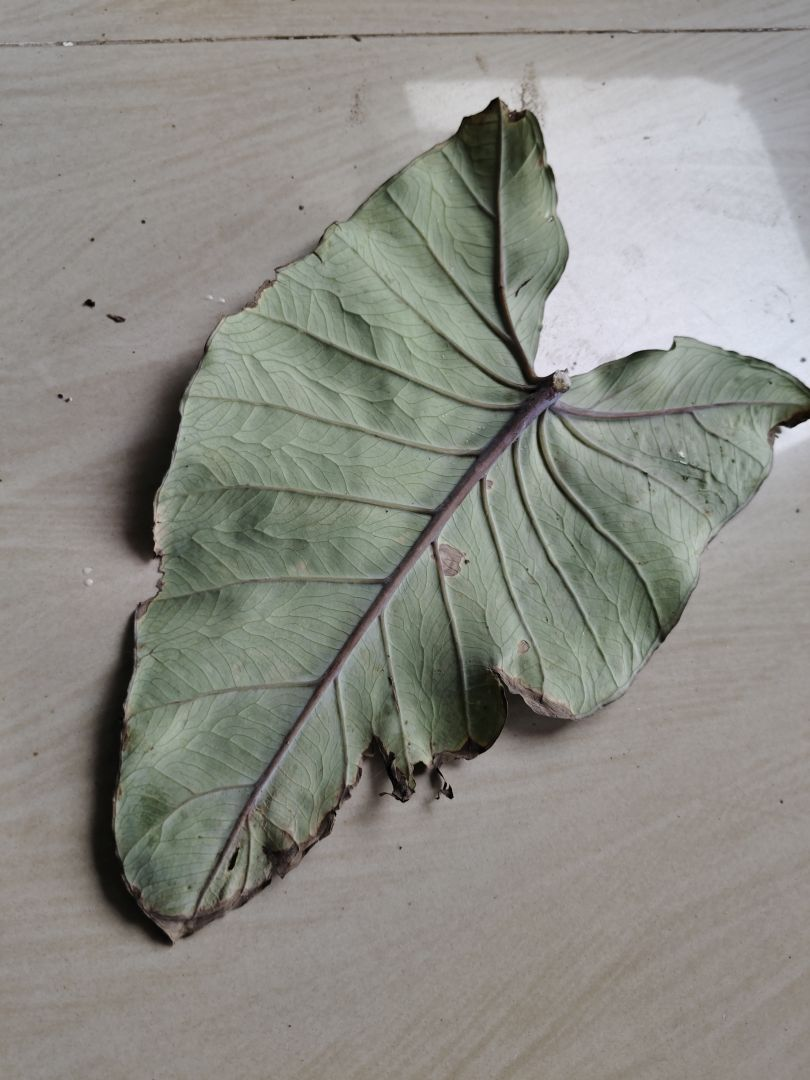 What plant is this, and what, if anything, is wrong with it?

taro, leaf blight
